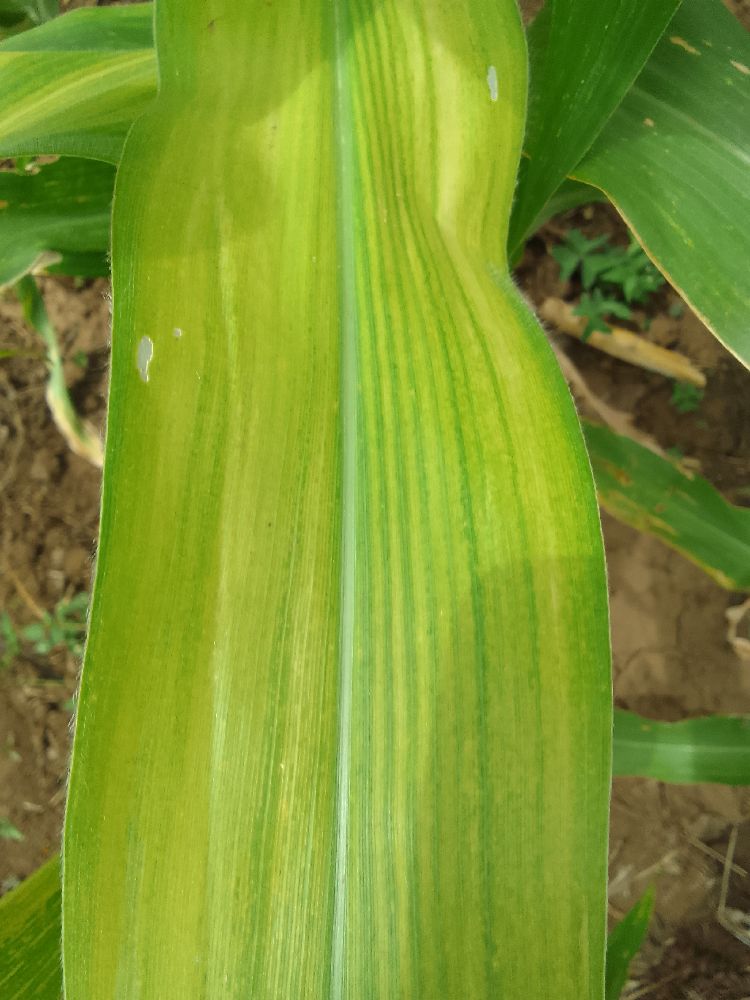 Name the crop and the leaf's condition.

maize, maize lethal necrosis
